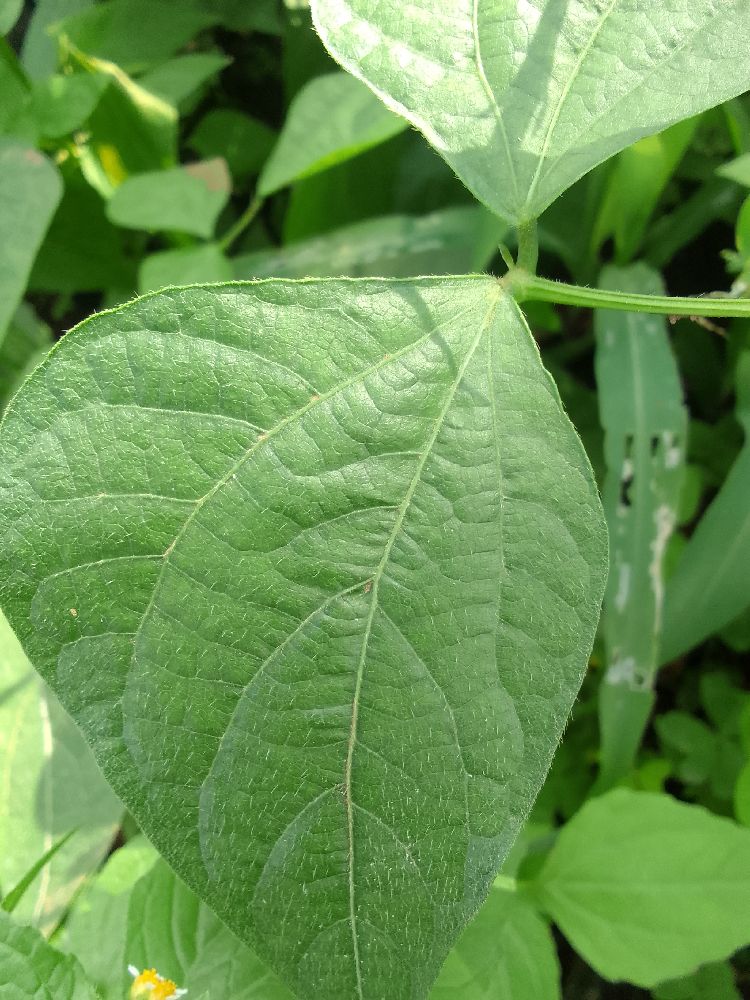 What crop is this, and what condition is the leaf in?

common bean, healthy
